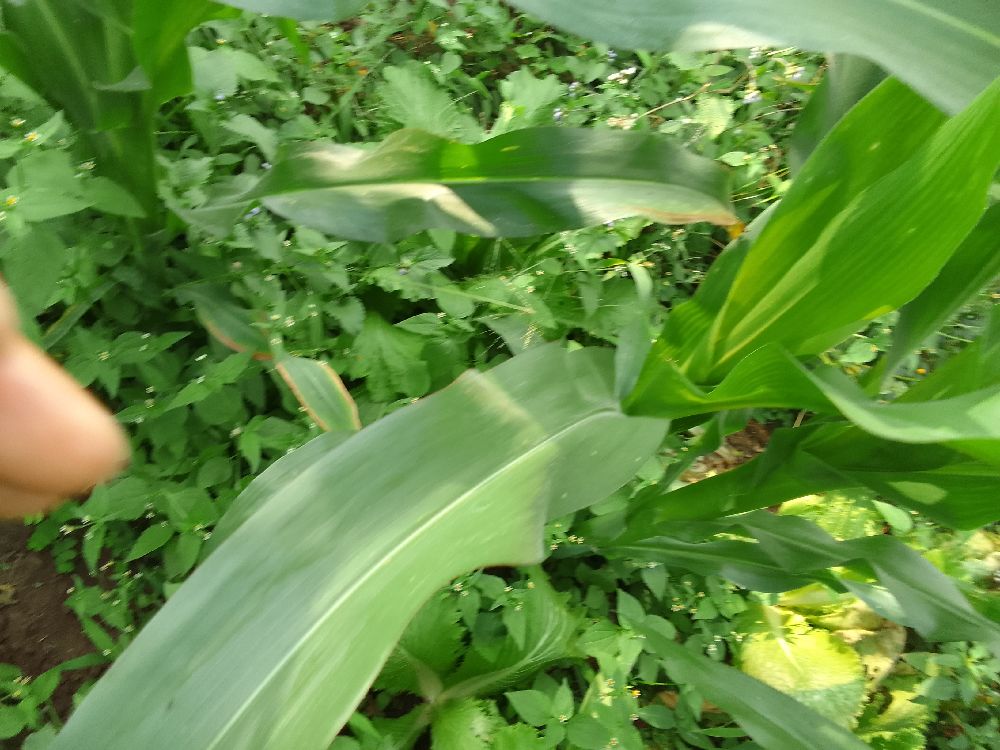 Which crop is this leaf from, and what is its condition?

maize, healthy
